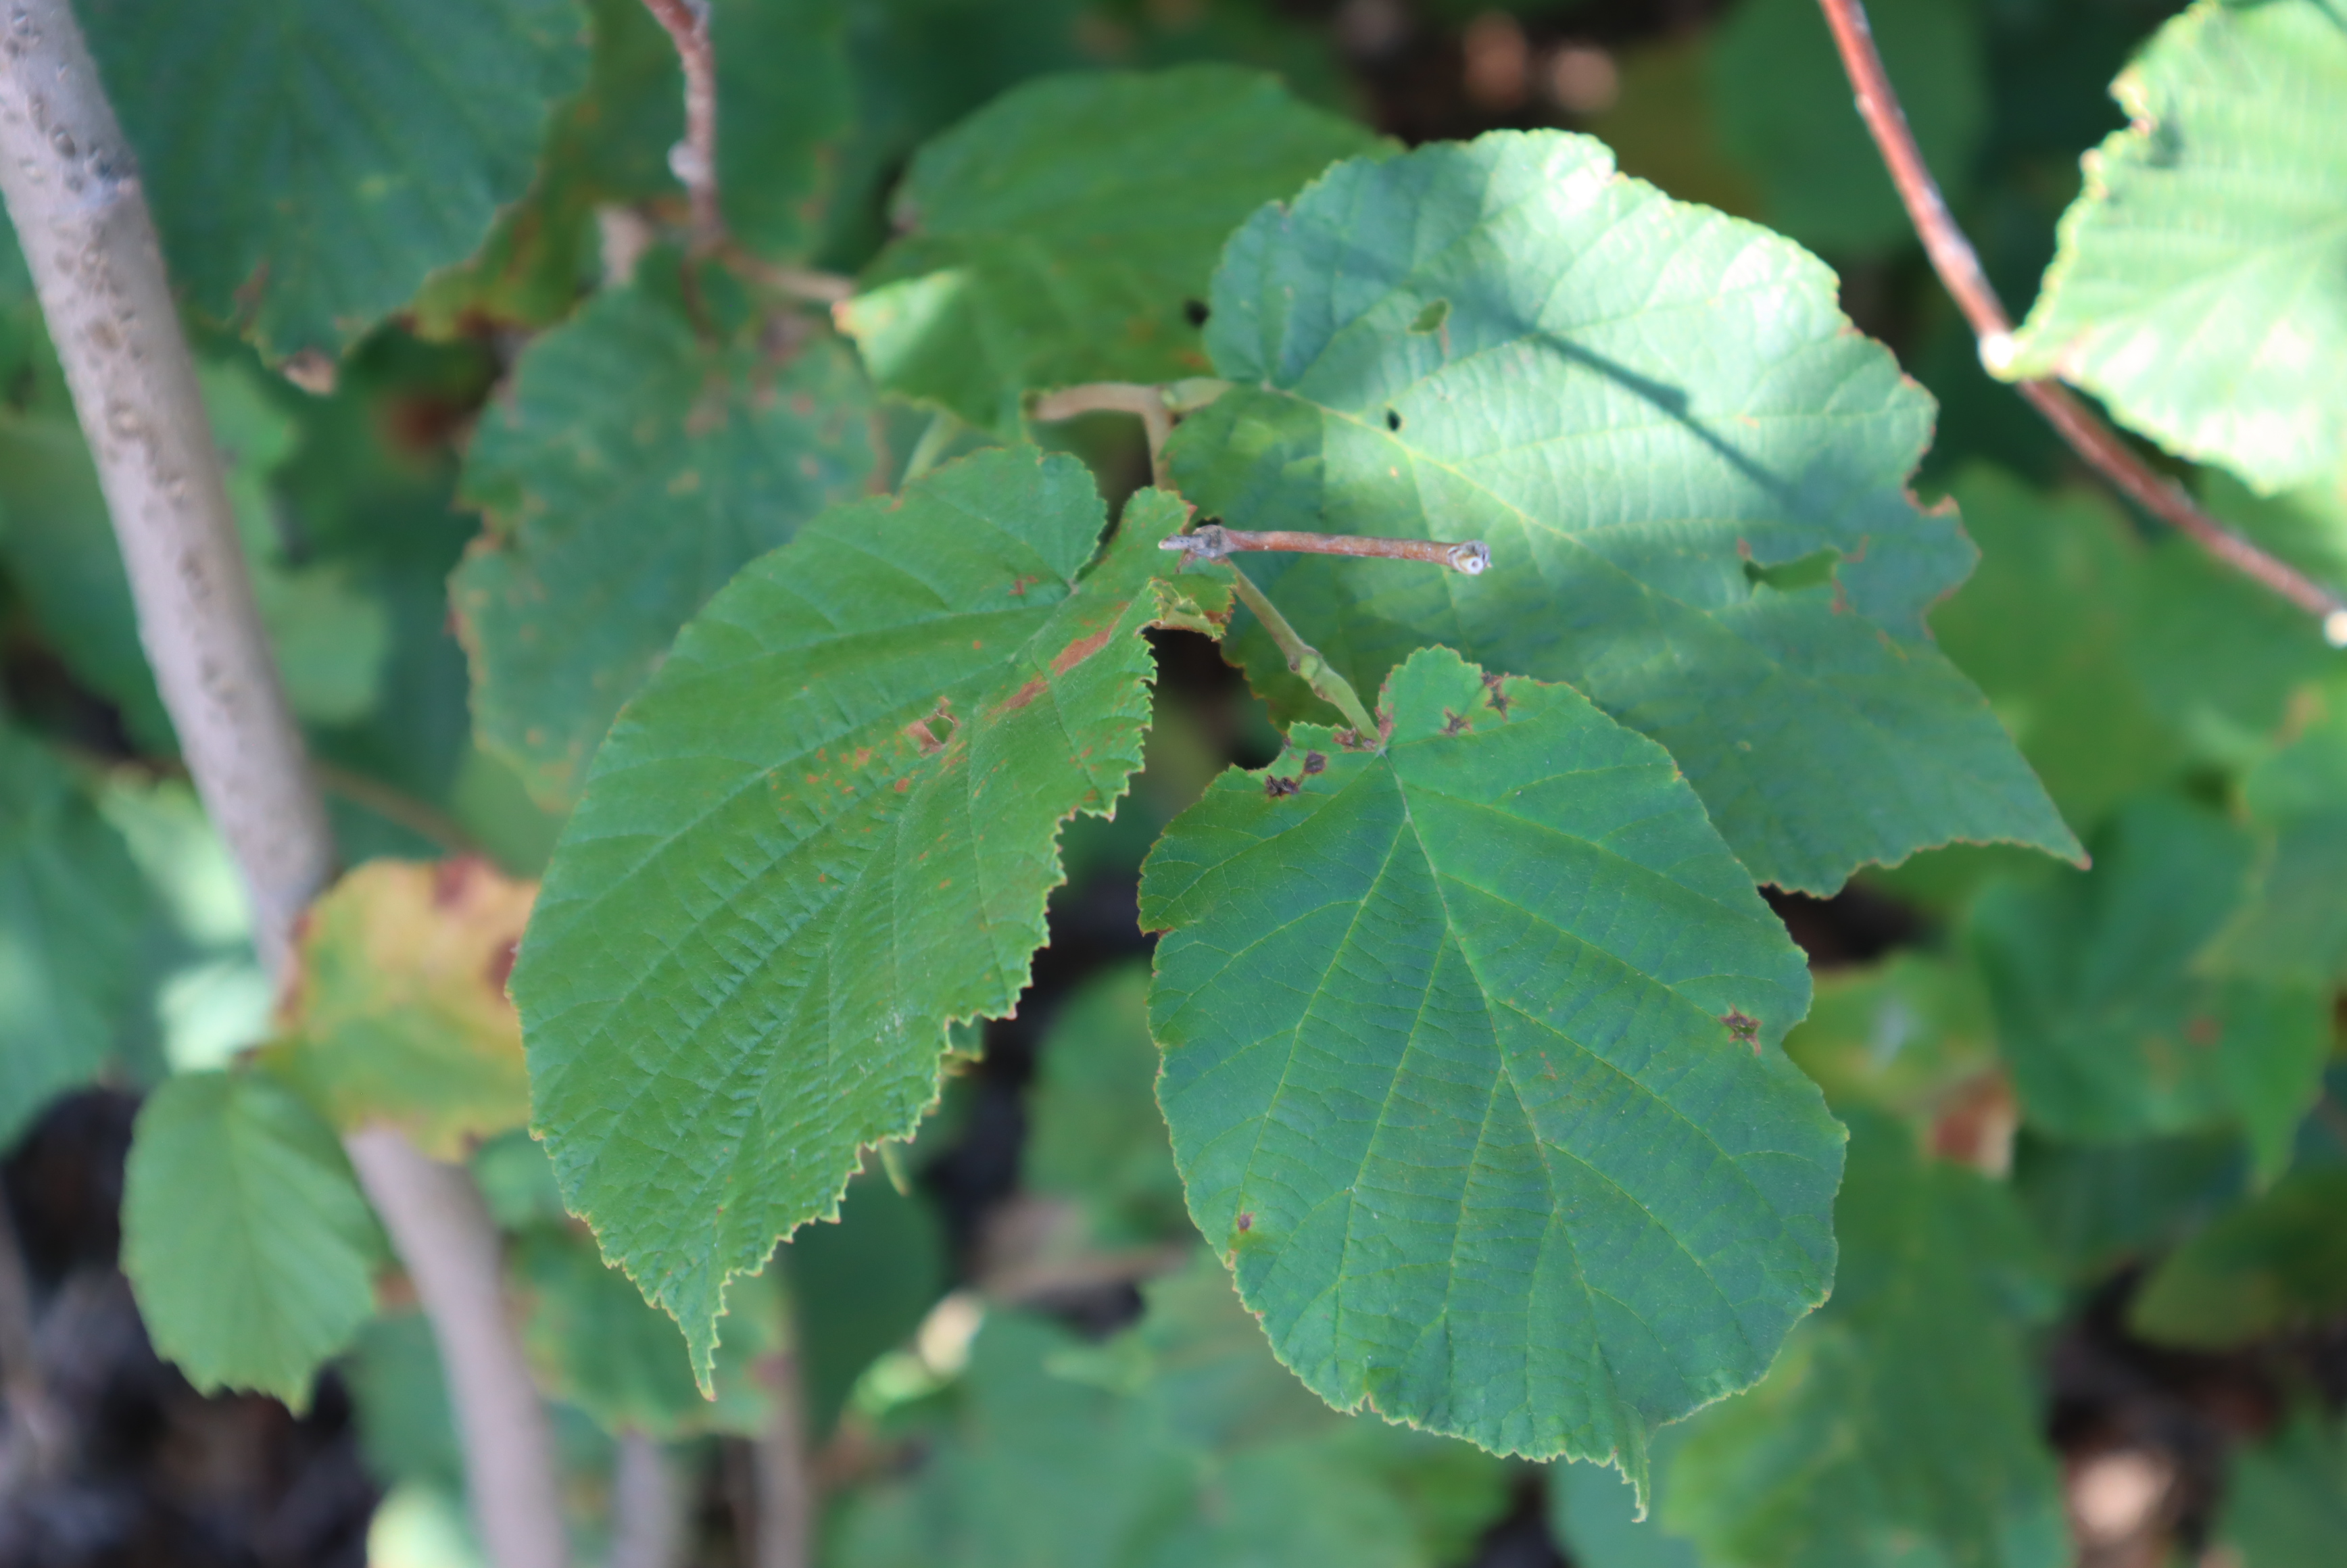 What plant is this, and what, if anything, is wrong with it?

hazel, bacterial spot, phytophagous
